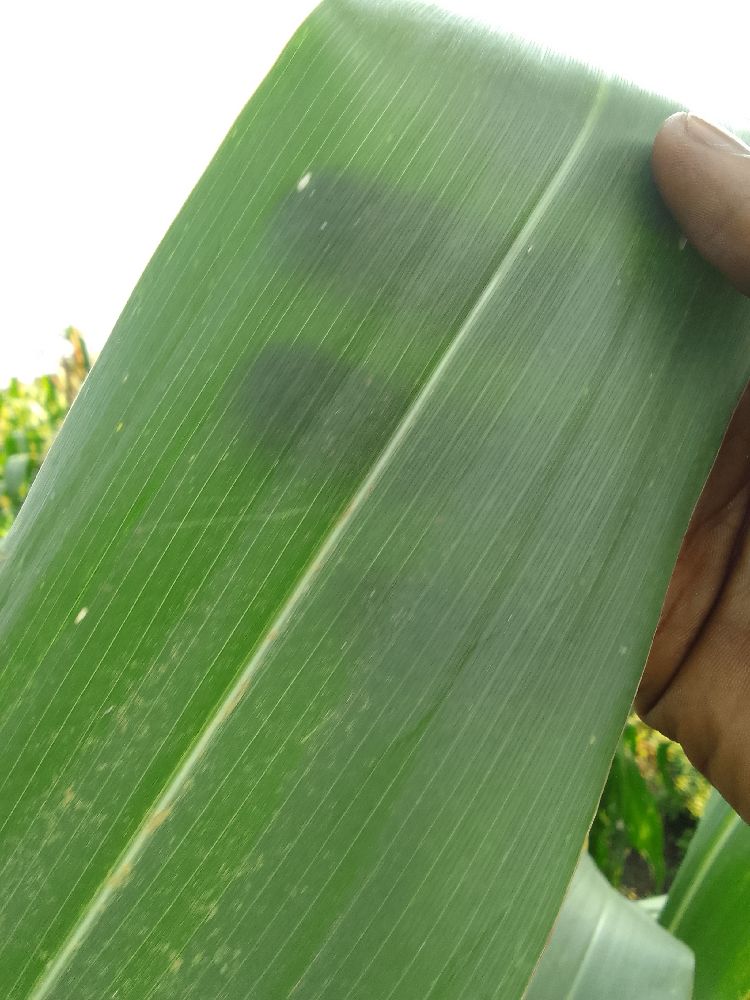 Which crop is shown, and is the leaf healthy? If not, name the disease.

maize, healthy
